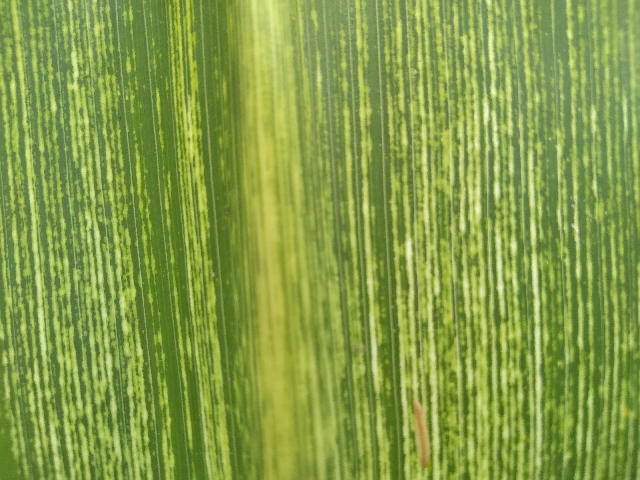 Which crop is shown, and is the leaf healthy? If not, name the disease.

maize, maize streak virus
